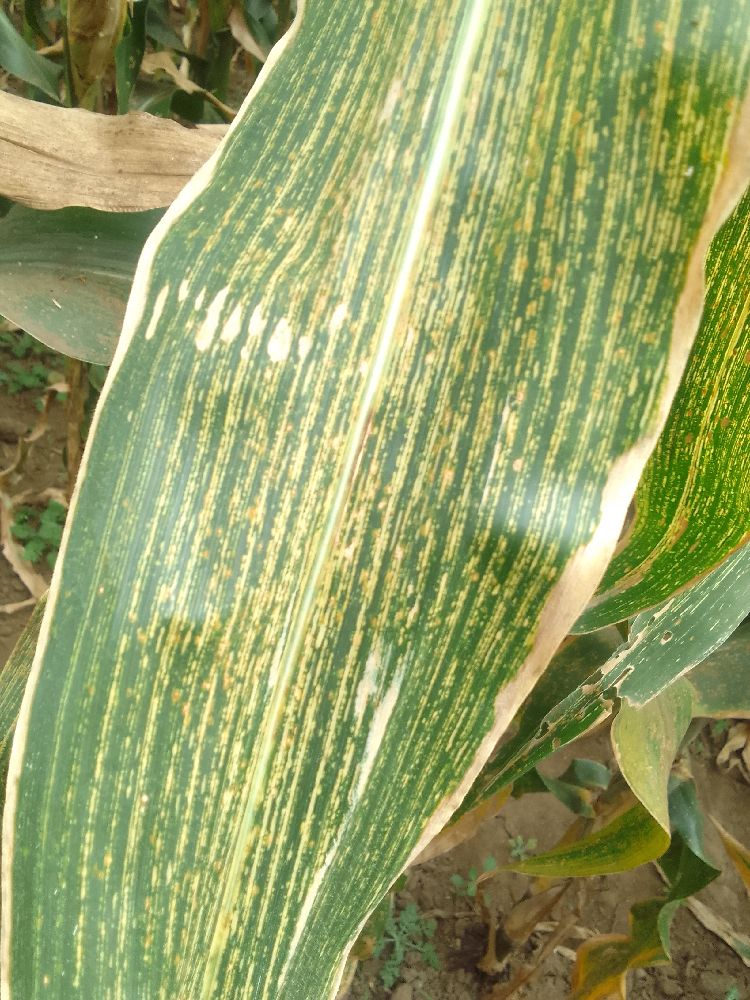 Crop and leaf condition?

maize, maize streak virus
